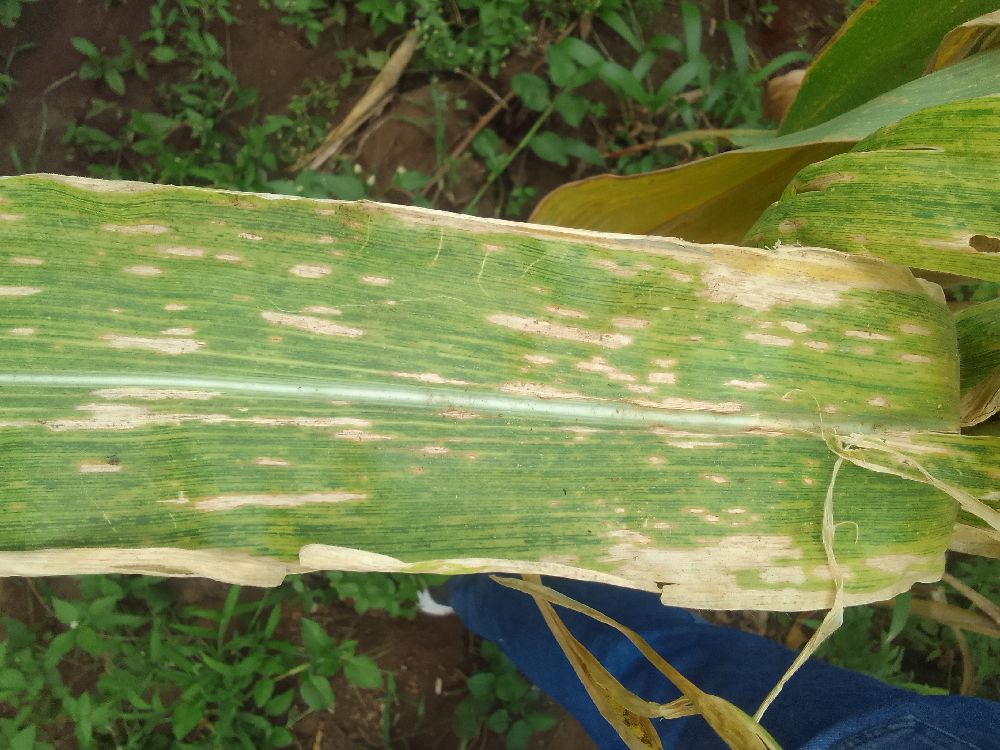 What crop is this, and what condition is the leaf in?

maize, maize lethal necrosis
